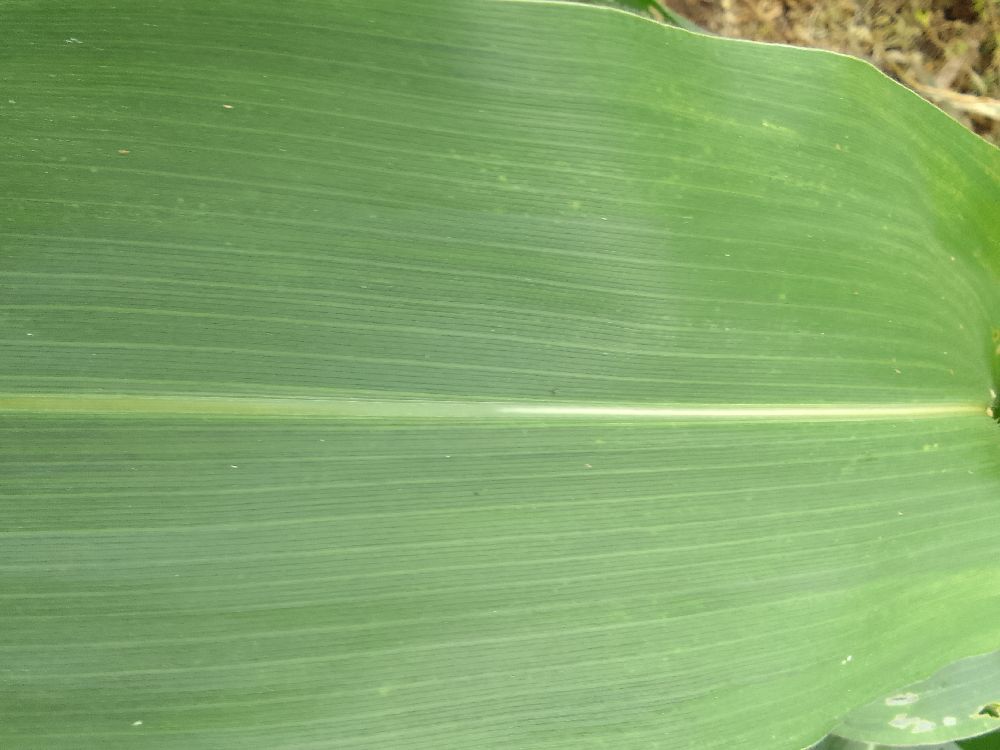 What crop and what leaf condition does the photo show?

maize, healthy
